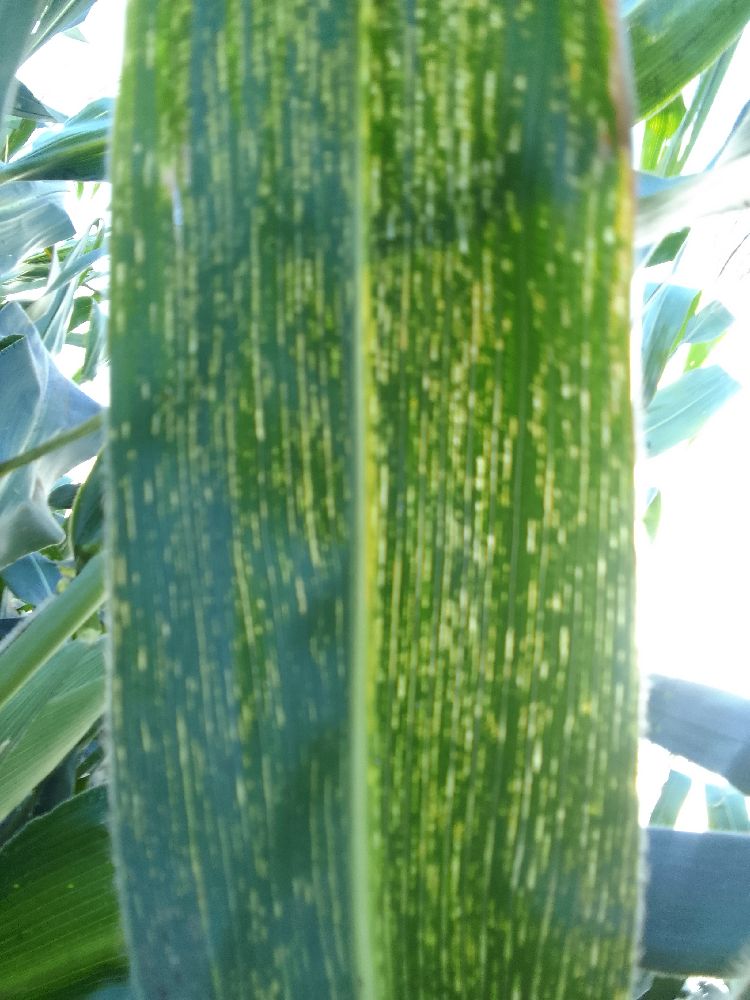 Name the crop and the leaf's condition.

maize, maize streak virus
